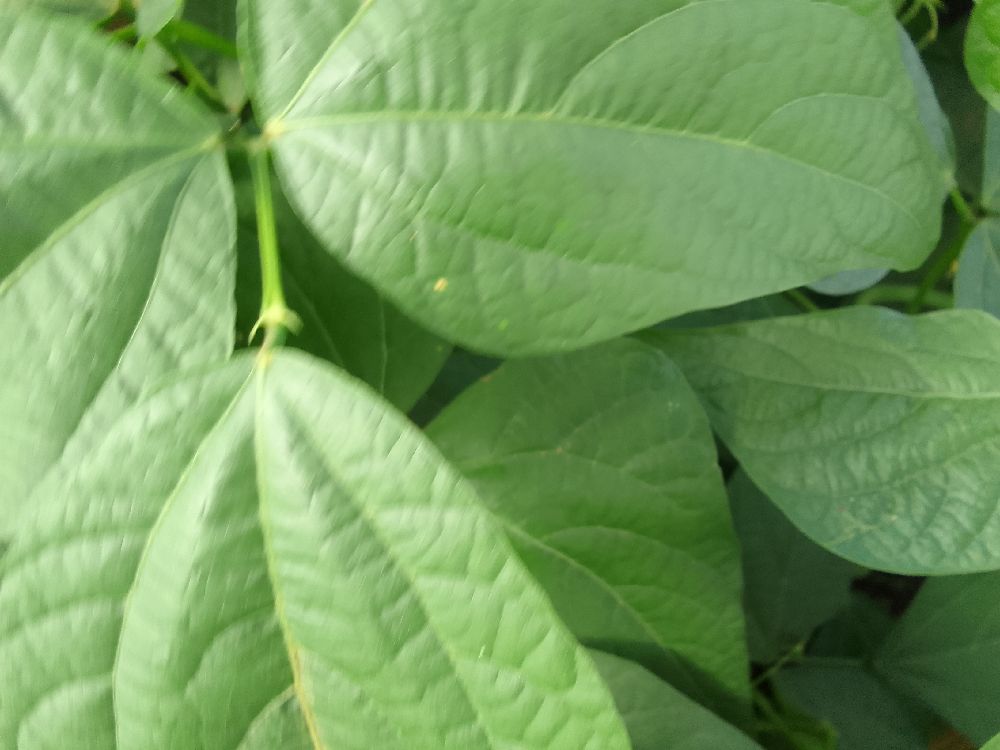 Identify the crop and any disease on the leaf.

common bean, healthy
